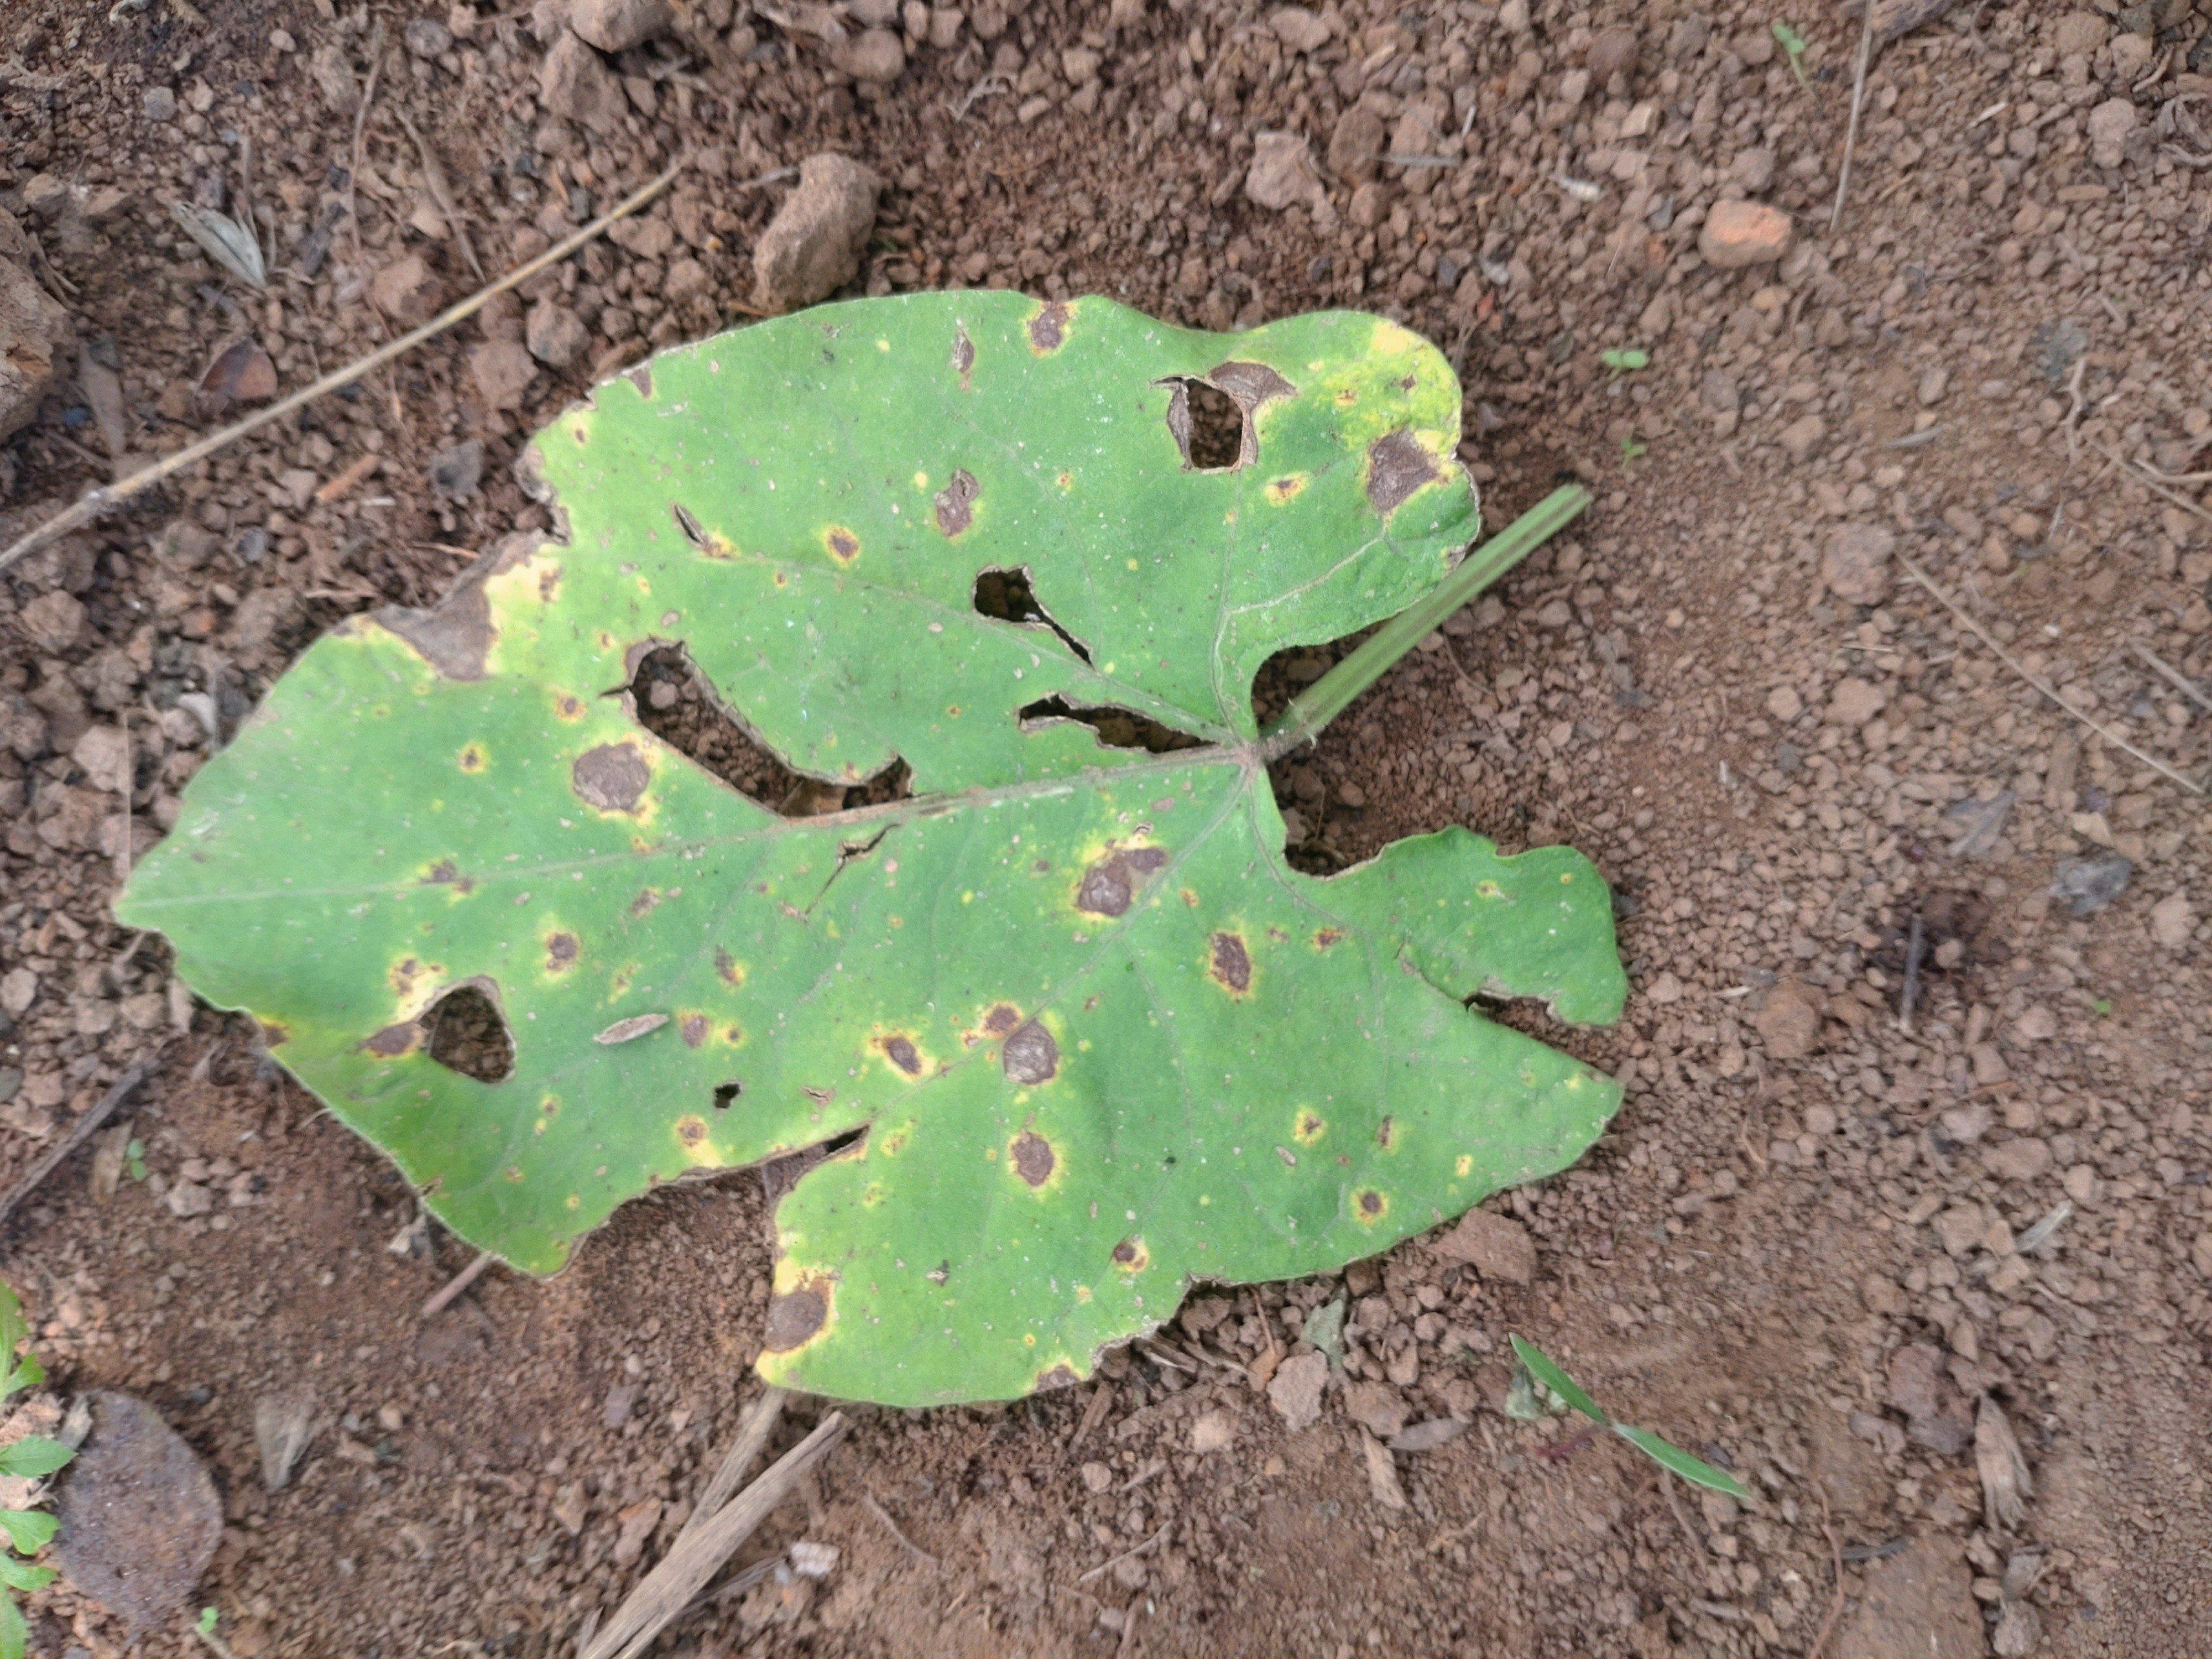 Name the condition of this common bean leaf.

rust
